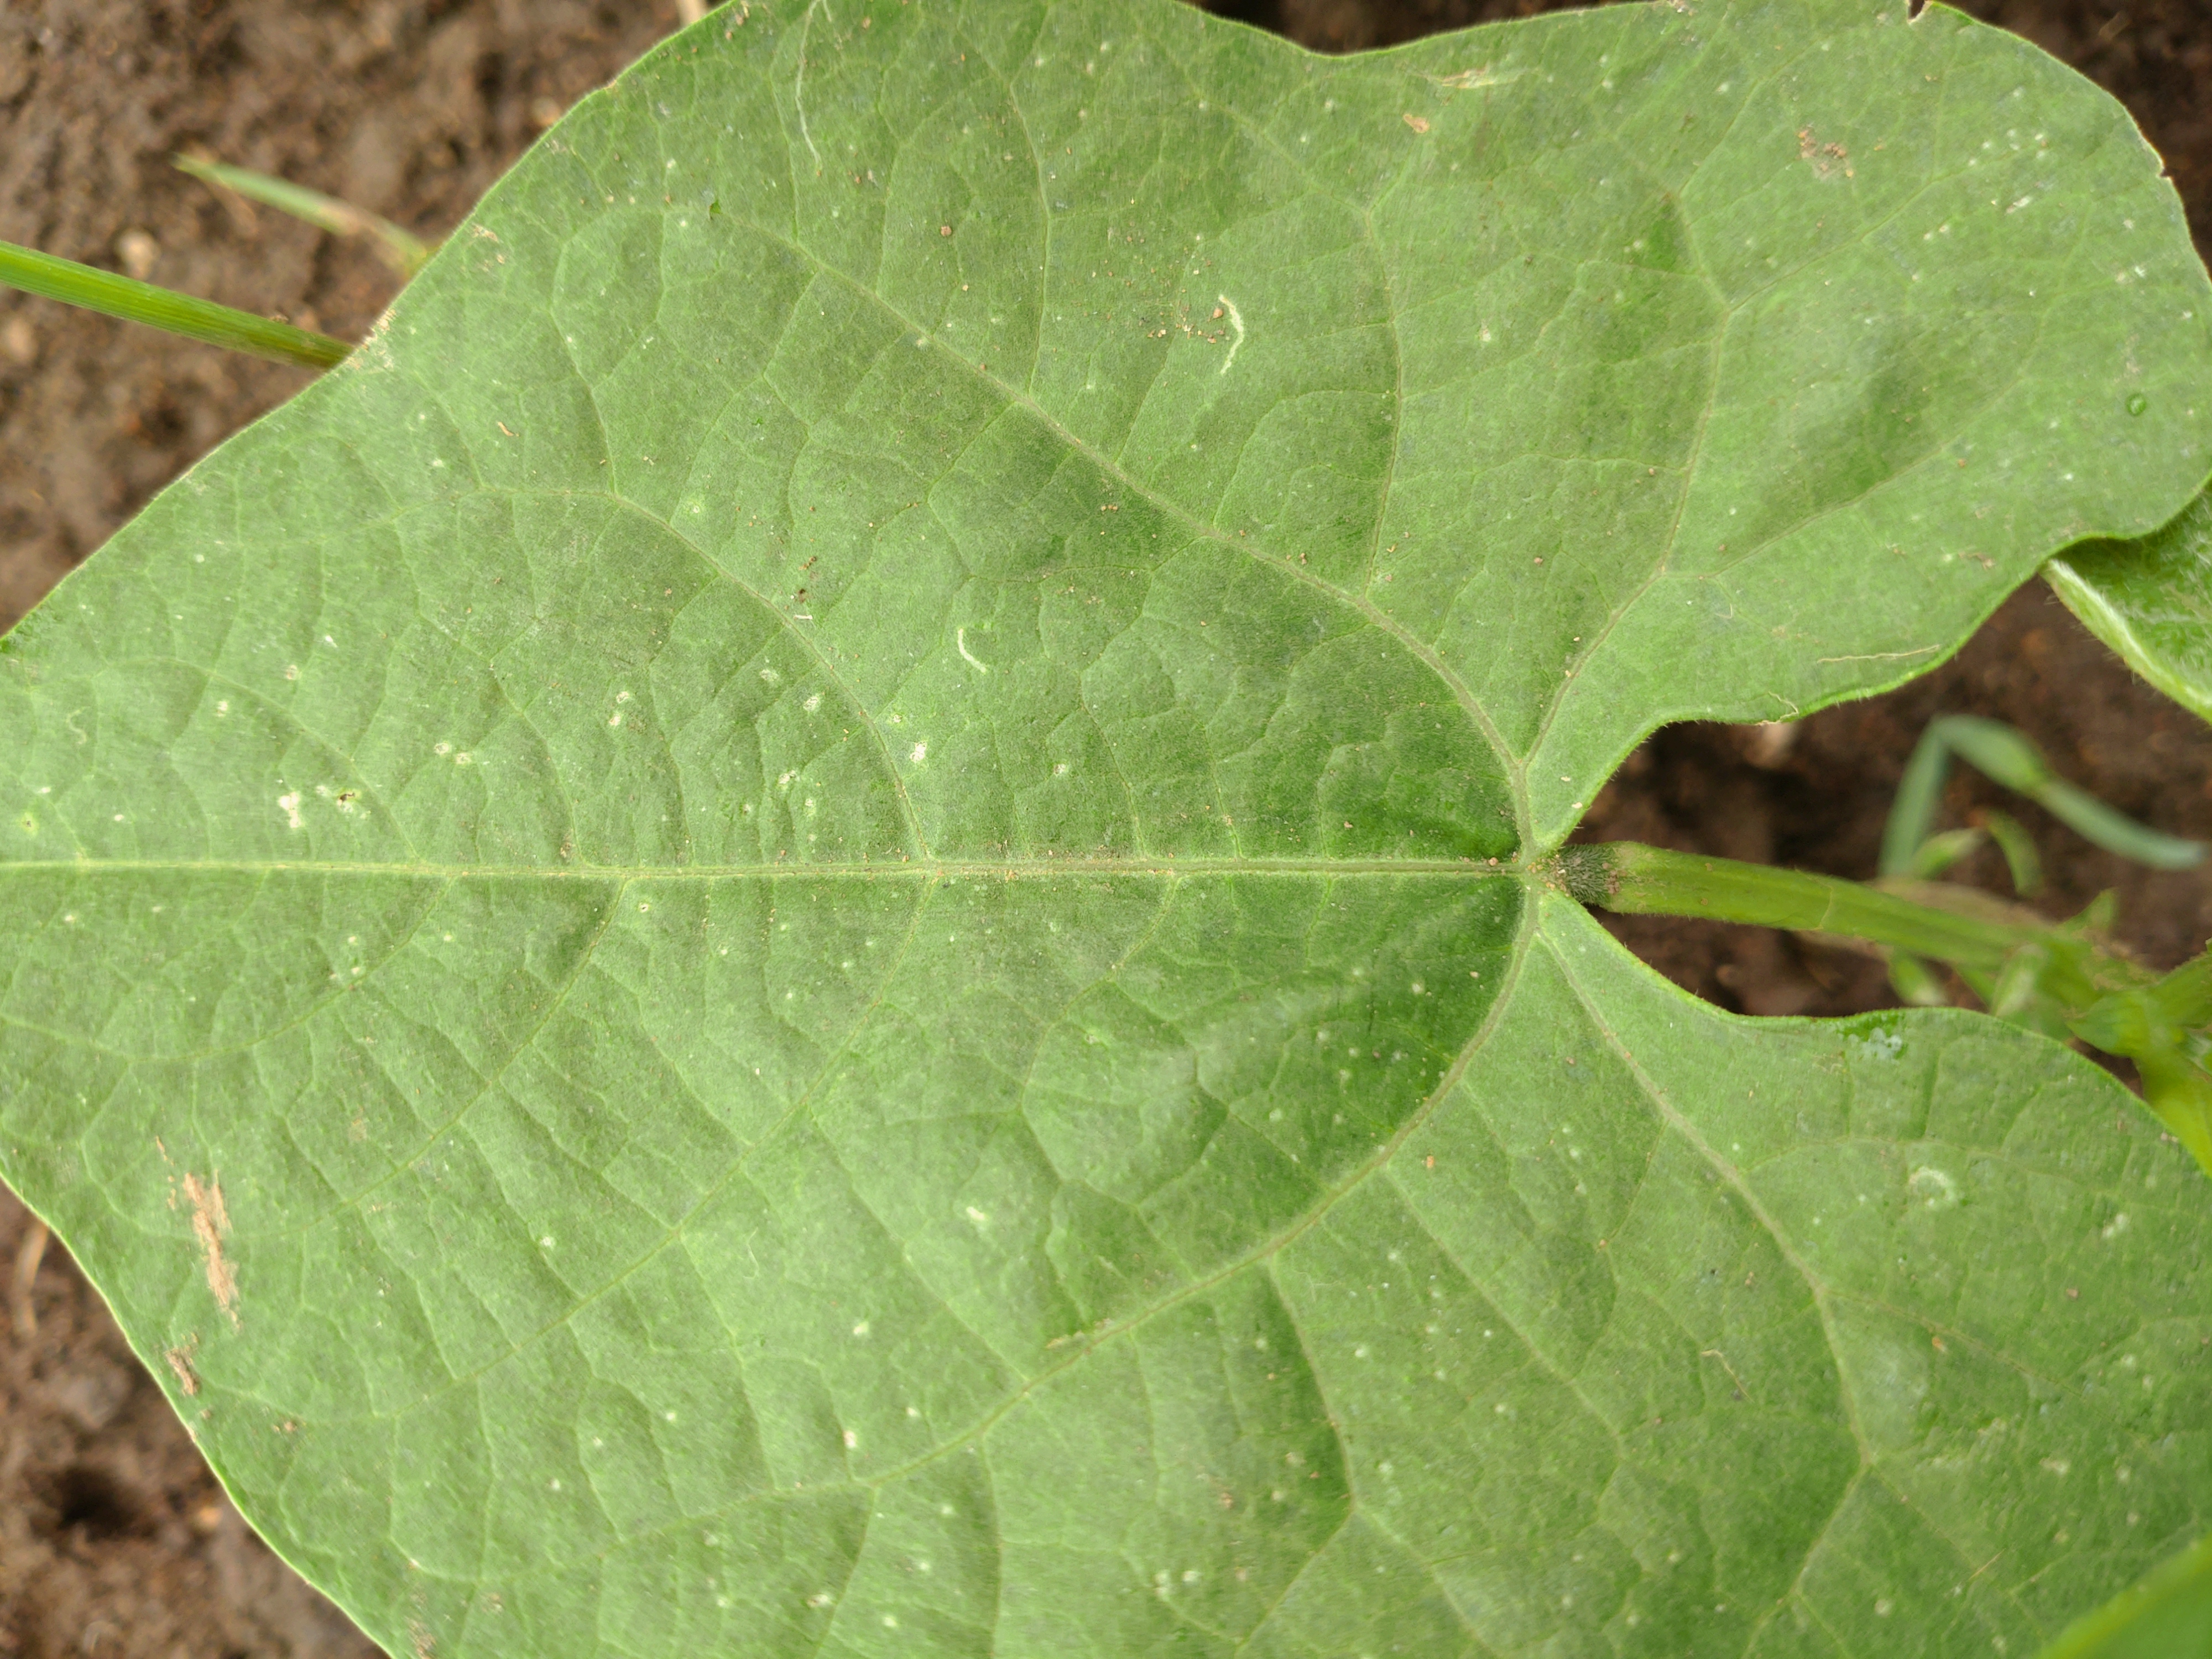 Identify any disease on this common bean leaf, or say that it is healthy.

healthy
